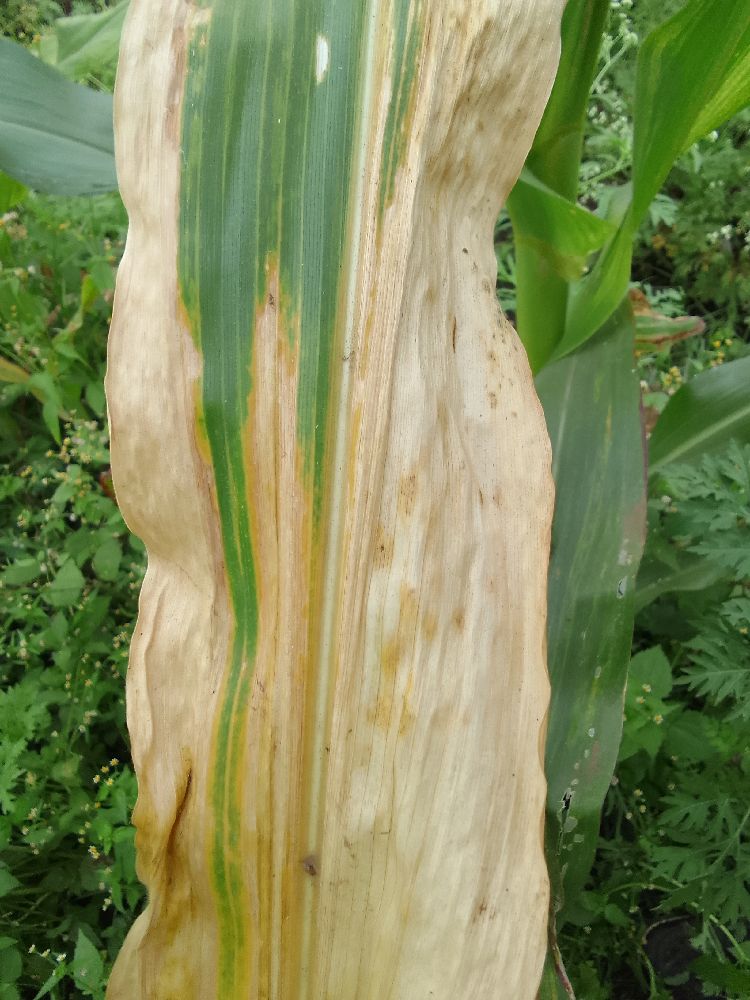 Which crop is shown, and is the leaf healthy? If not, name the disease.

maize, maize lethal necrosis
